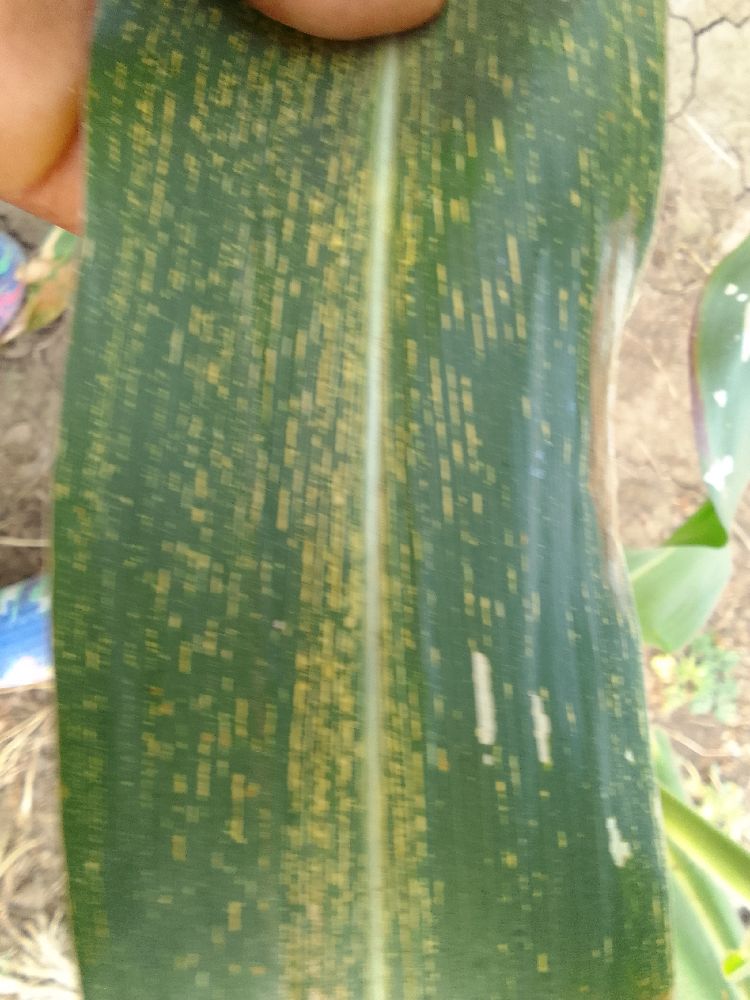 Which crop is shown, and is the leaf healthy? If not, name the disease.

maize, maize streak virus
